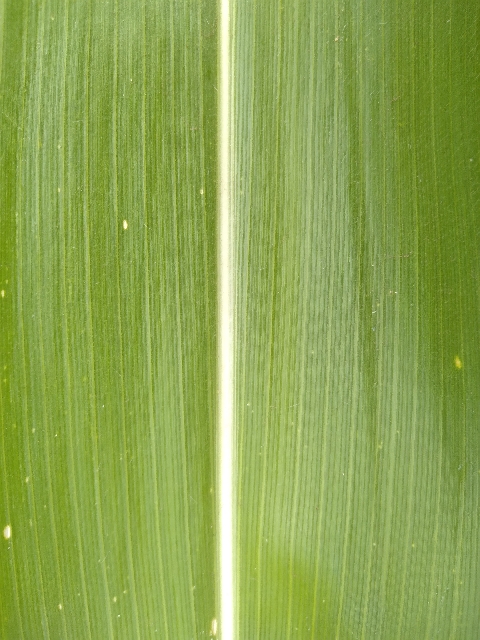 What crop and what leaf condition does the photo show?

maize, healthy
